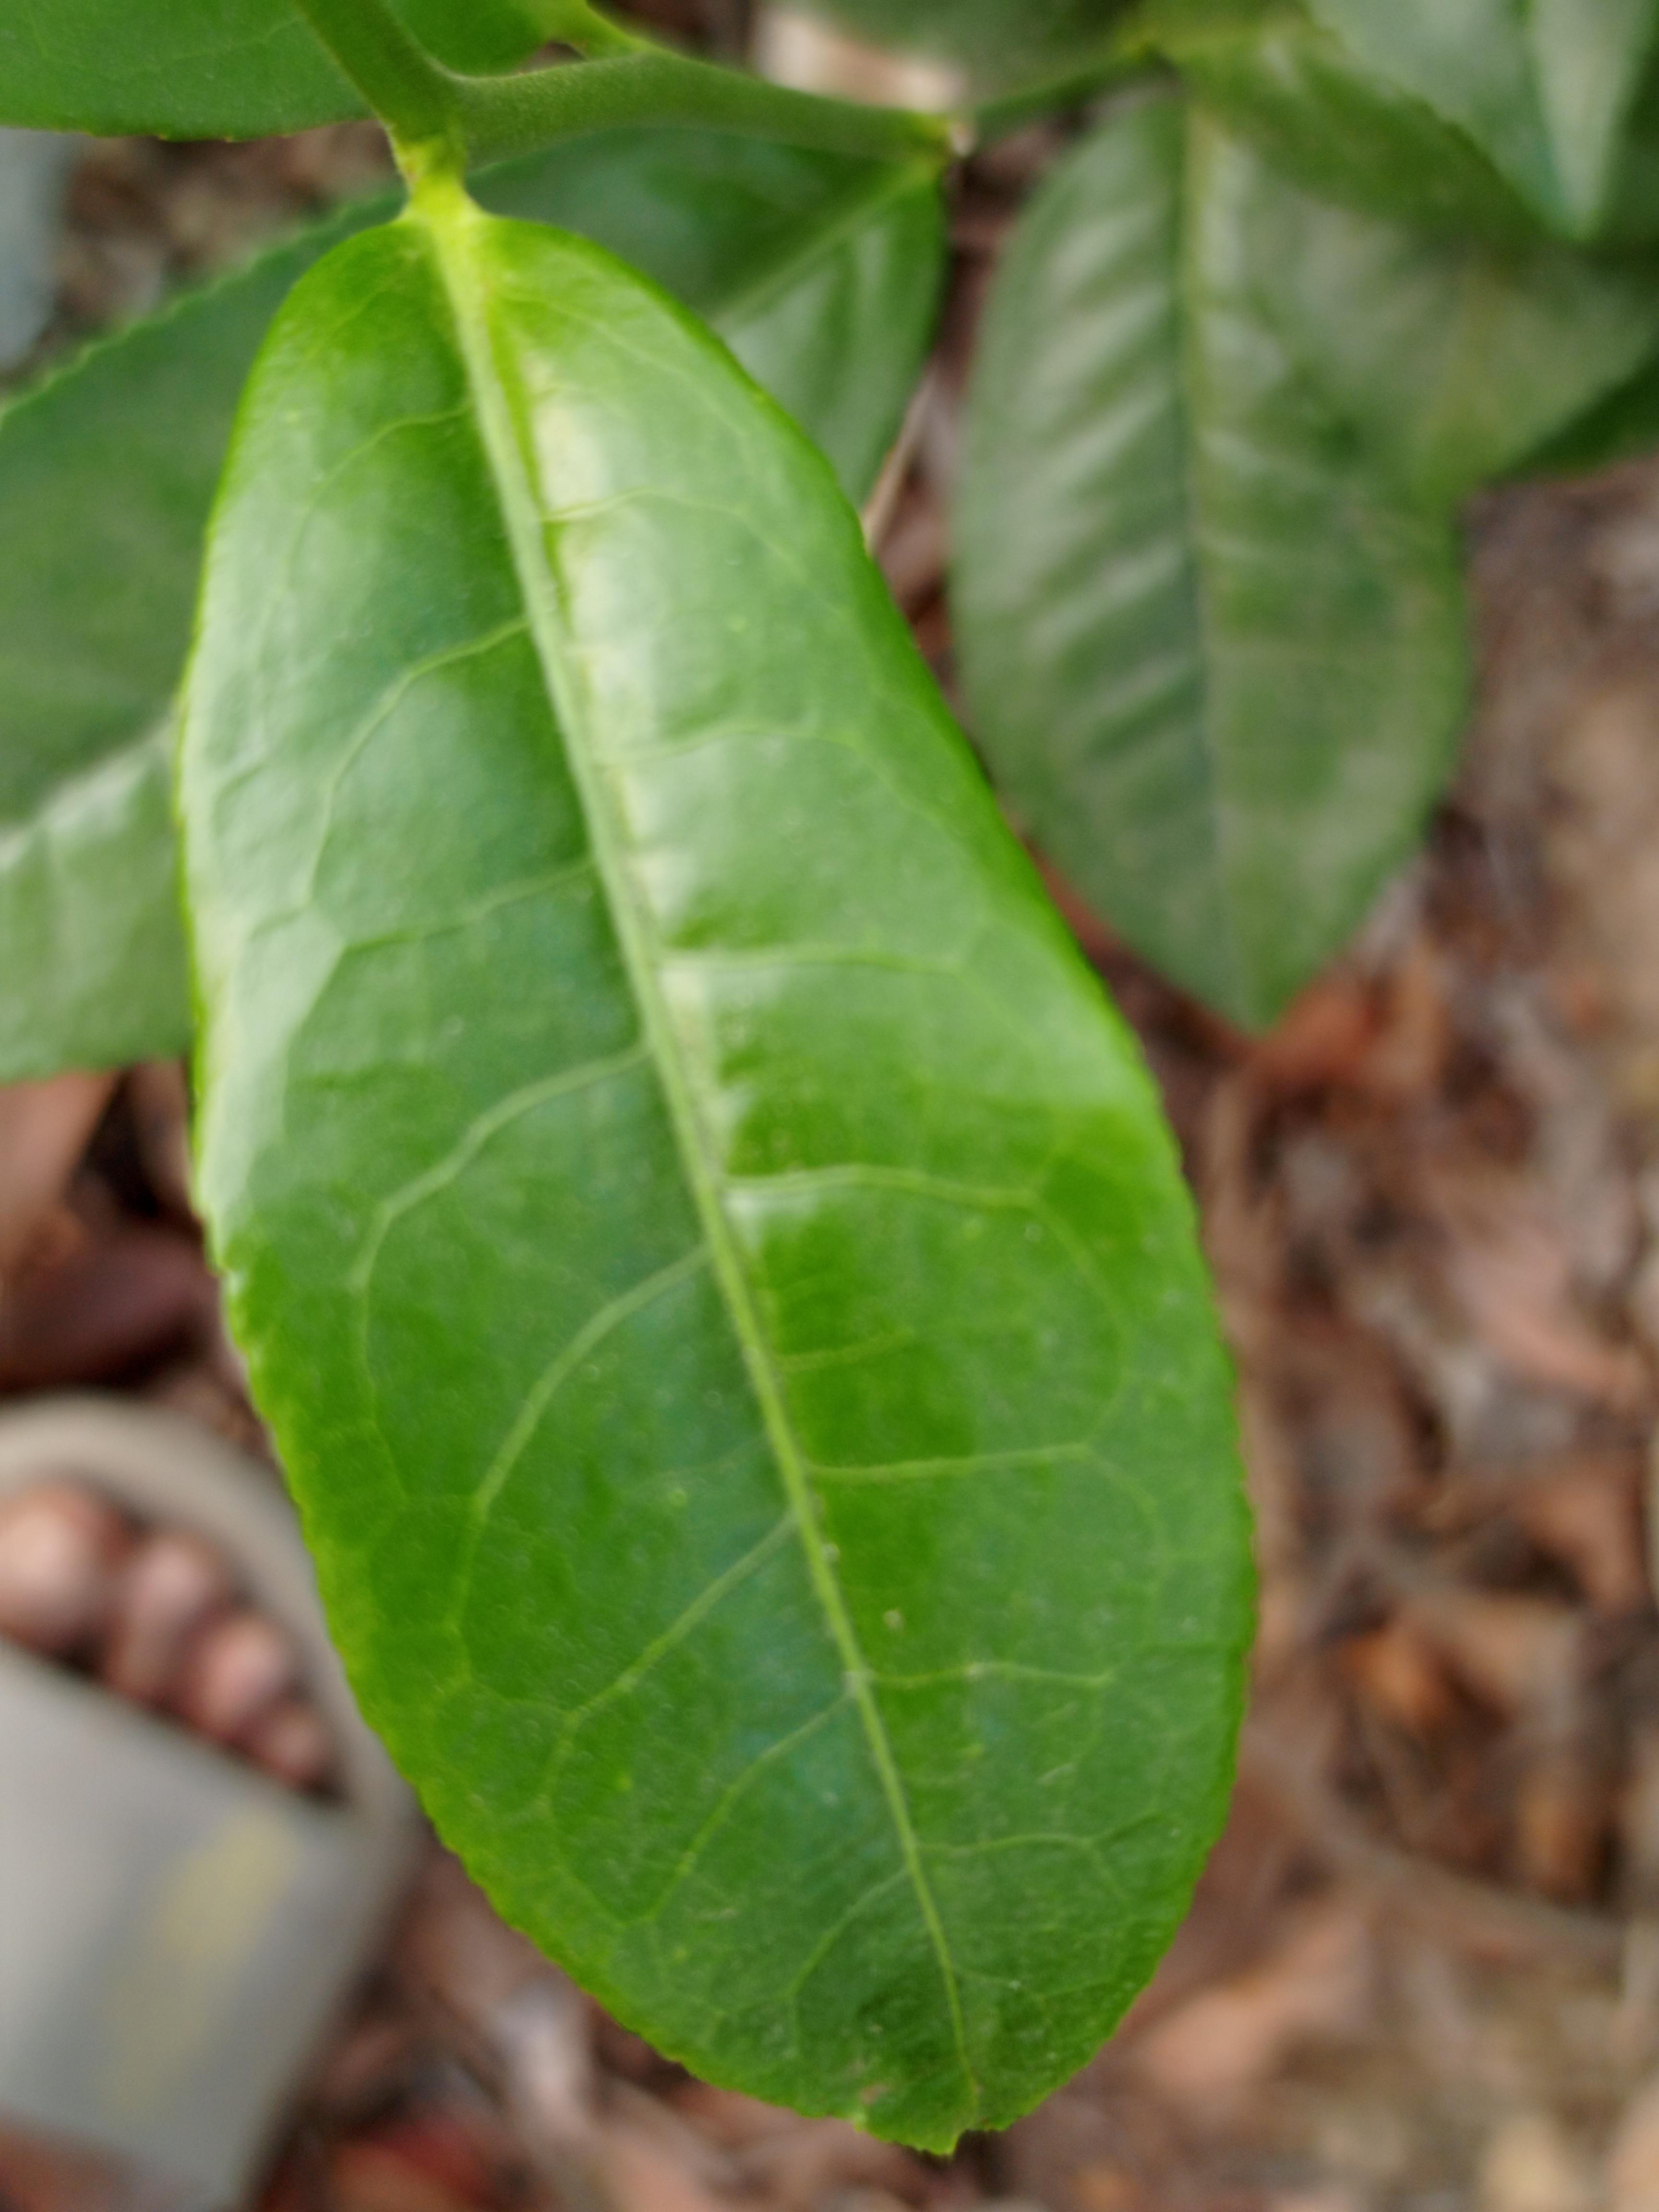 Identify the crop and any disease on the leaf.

tea, healthy leaf
